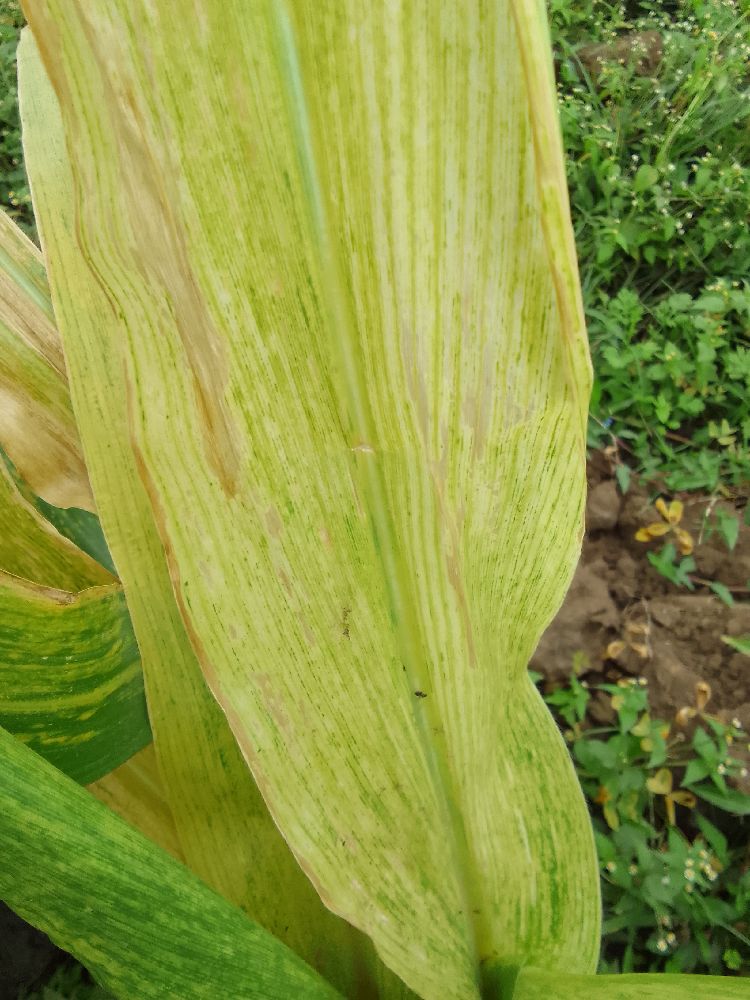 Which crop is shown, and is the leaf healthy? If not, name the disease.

maize, maize lethal necrosis
